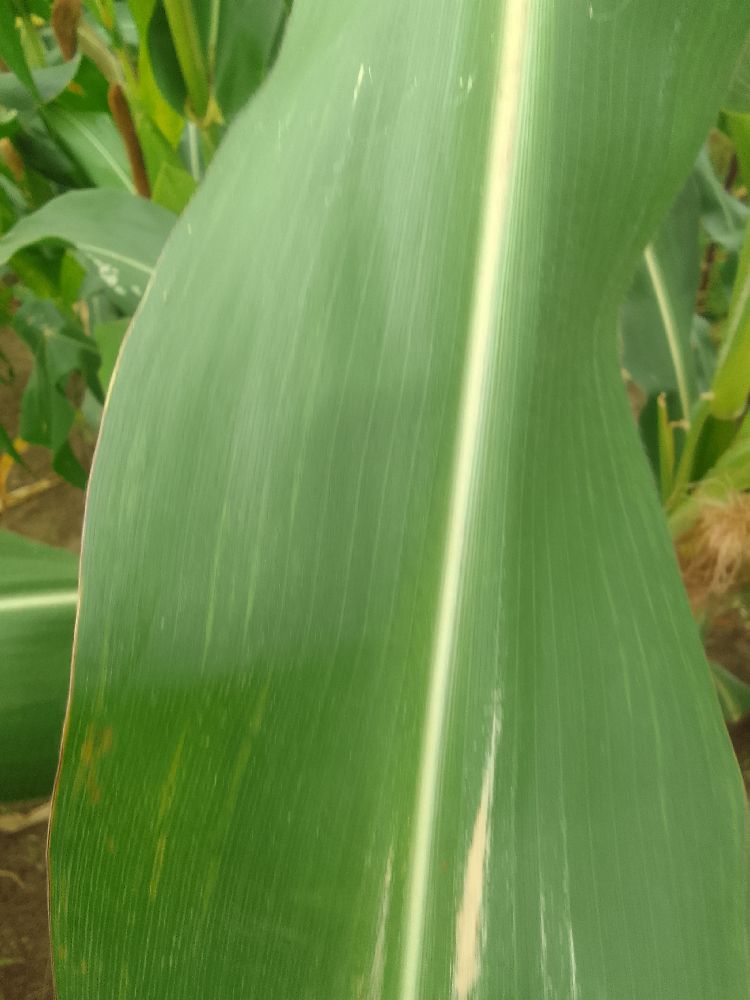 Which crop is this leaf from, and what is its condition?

maize, healthy
